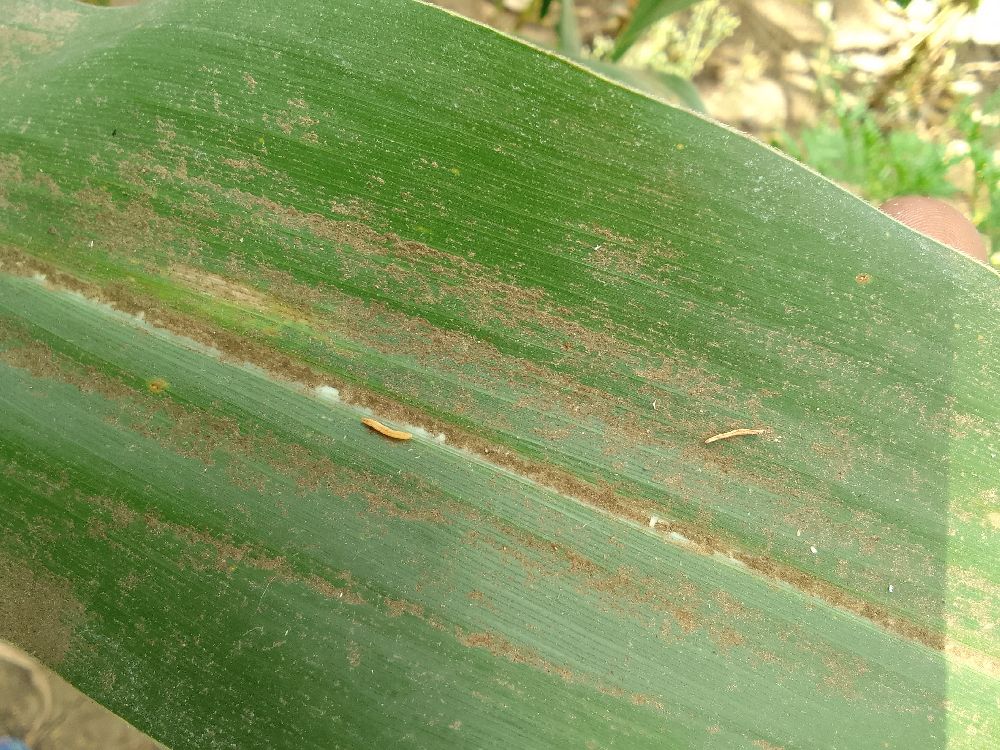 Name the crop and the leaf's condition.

maize, healthy
